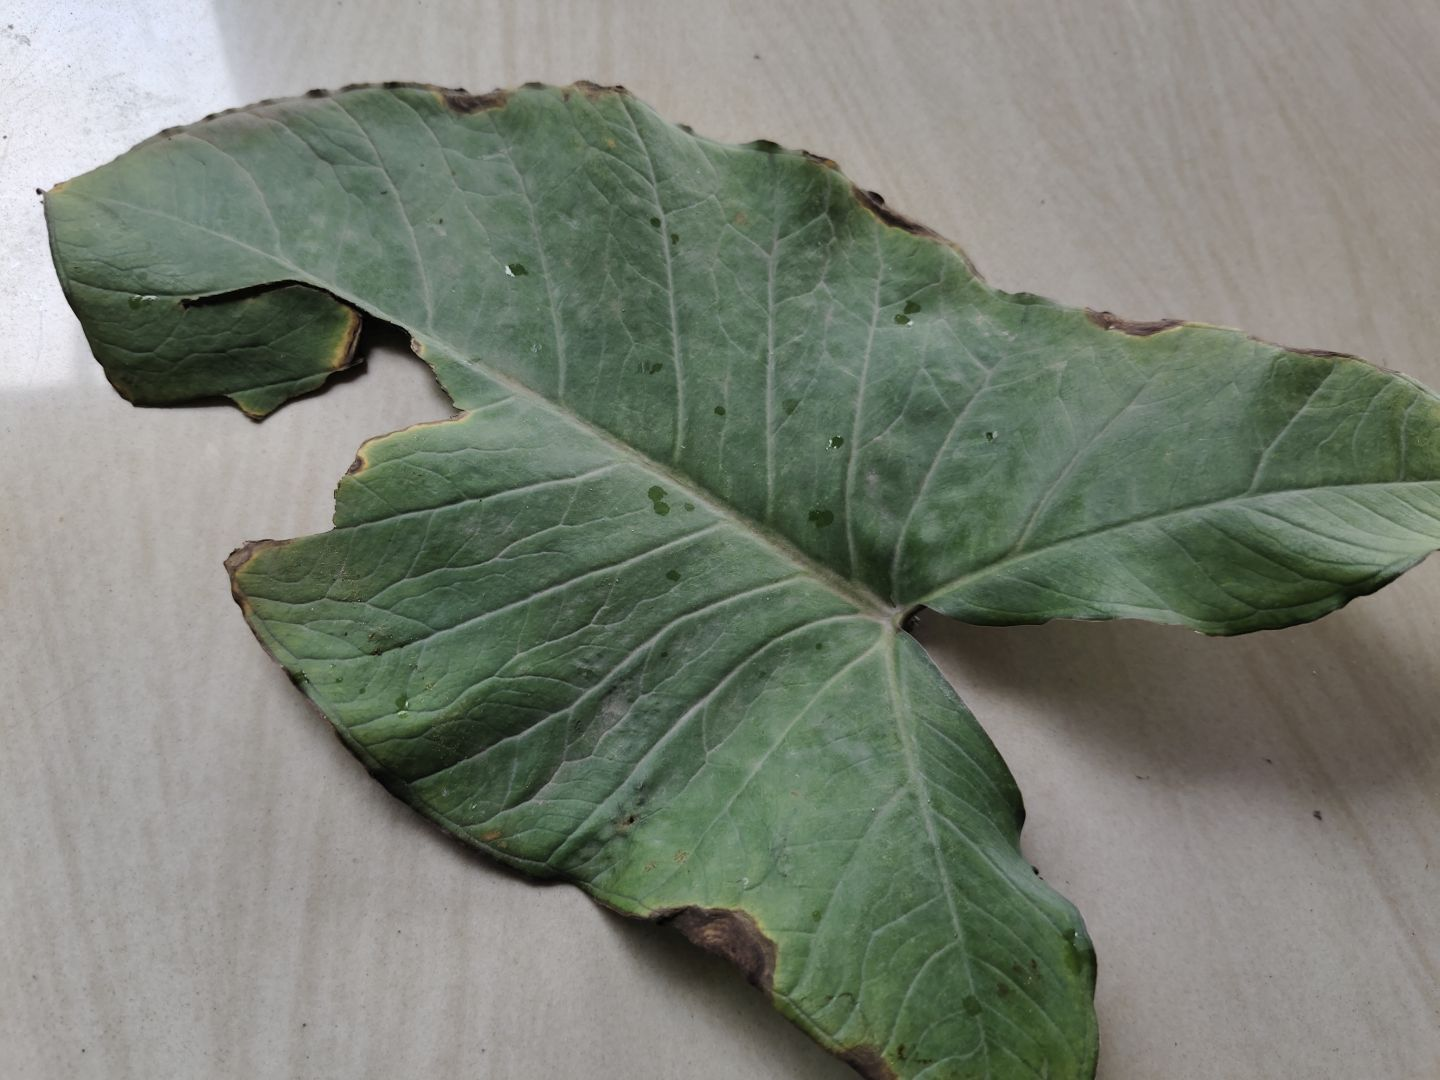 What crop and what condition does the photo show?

taro, leaf blight
